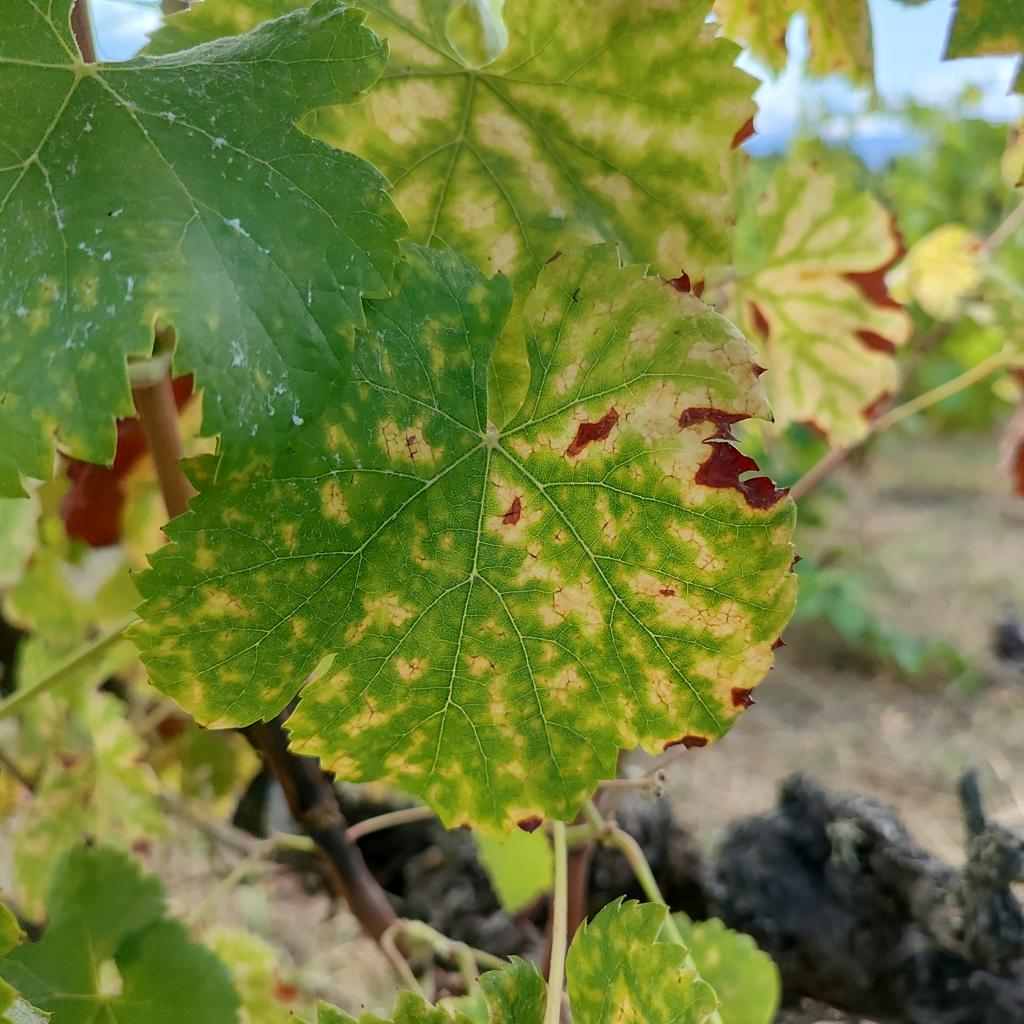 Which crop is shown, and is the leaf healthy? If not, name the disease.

grapevine, esca complex
